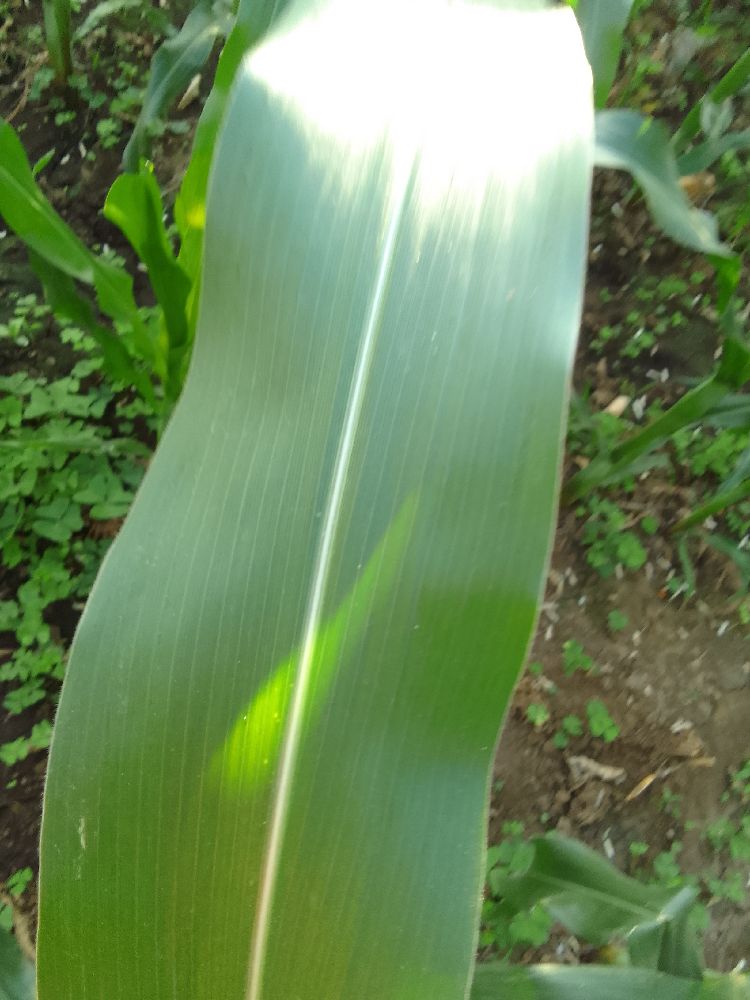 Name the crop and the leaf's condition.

maize, healthy
